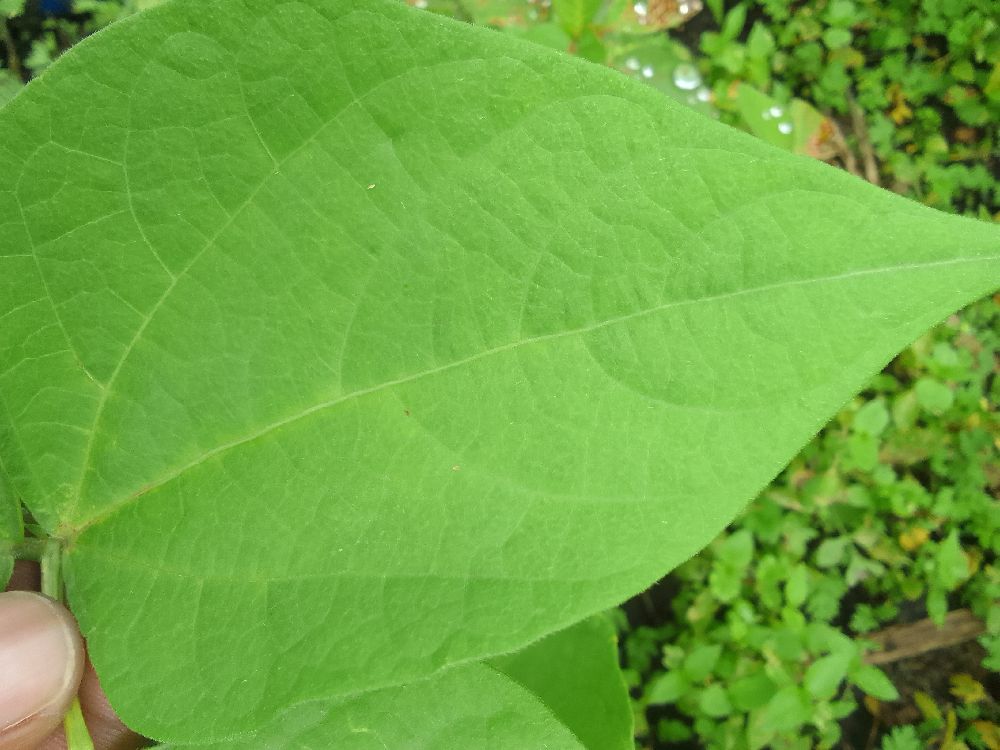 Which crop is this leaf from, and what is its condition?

common bean, healthy
